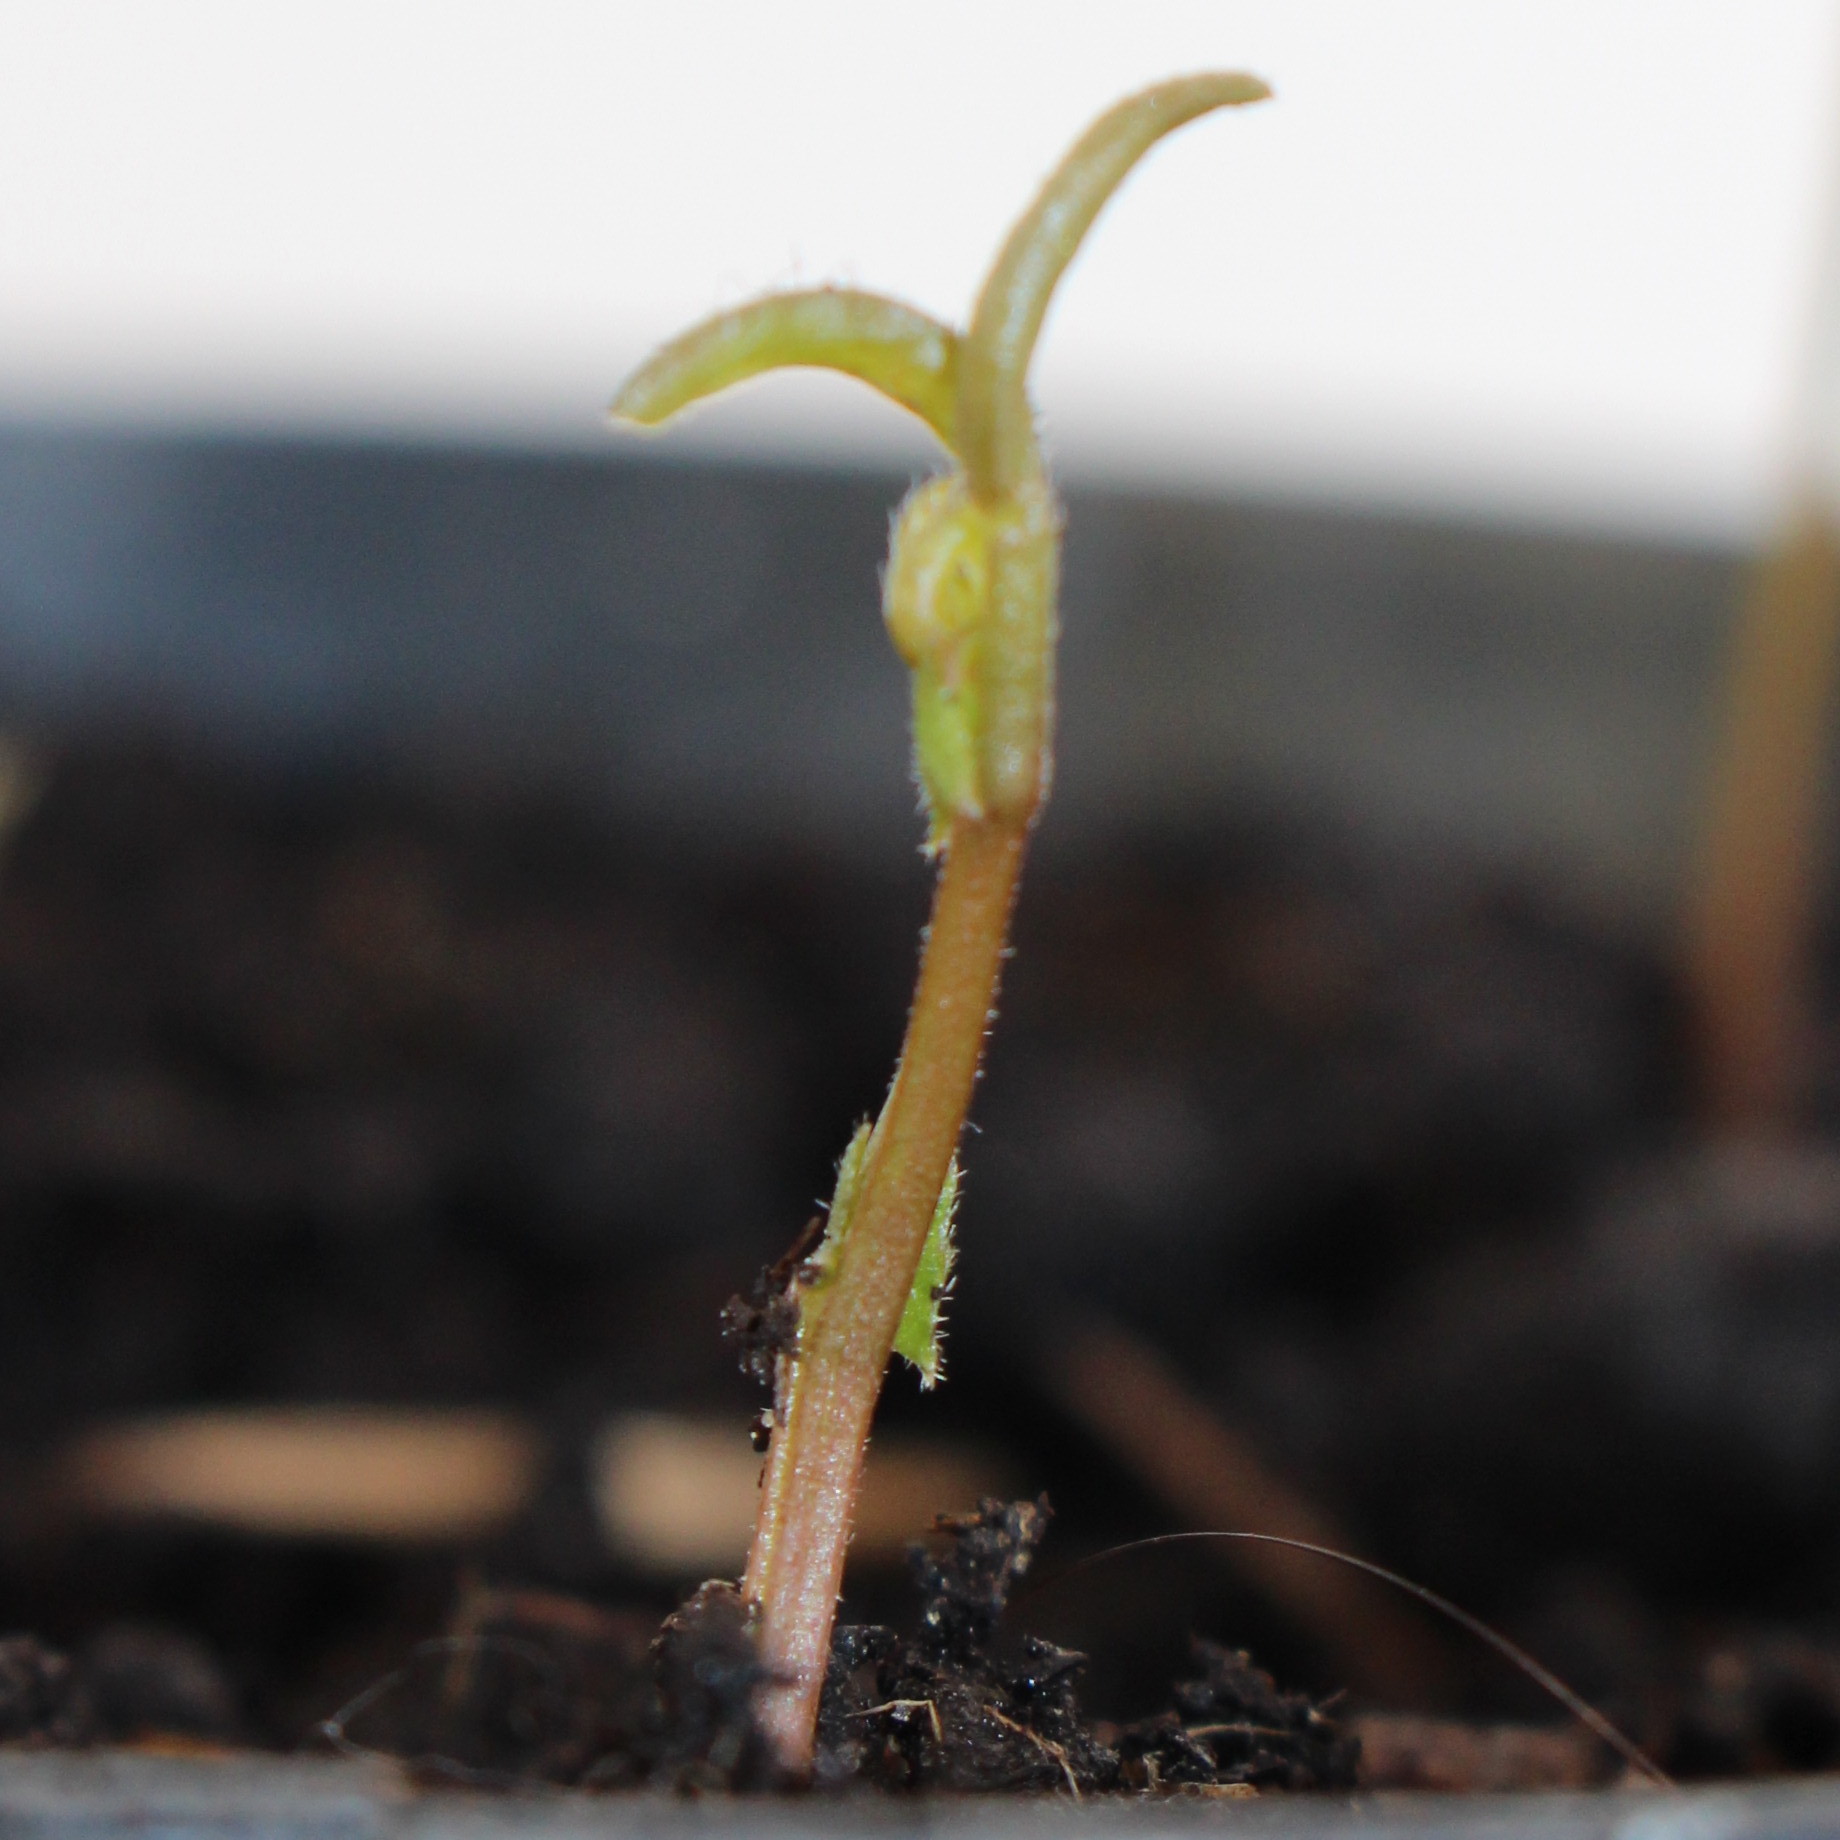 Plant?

Vicia sativa
